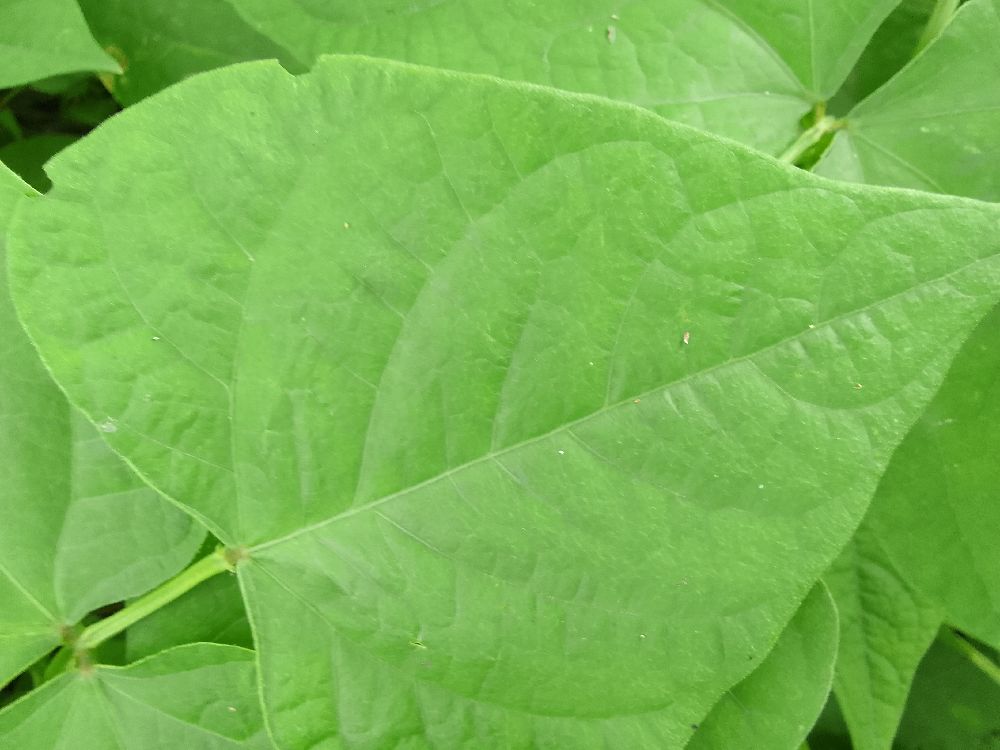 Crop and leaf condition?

common bean, healthy
